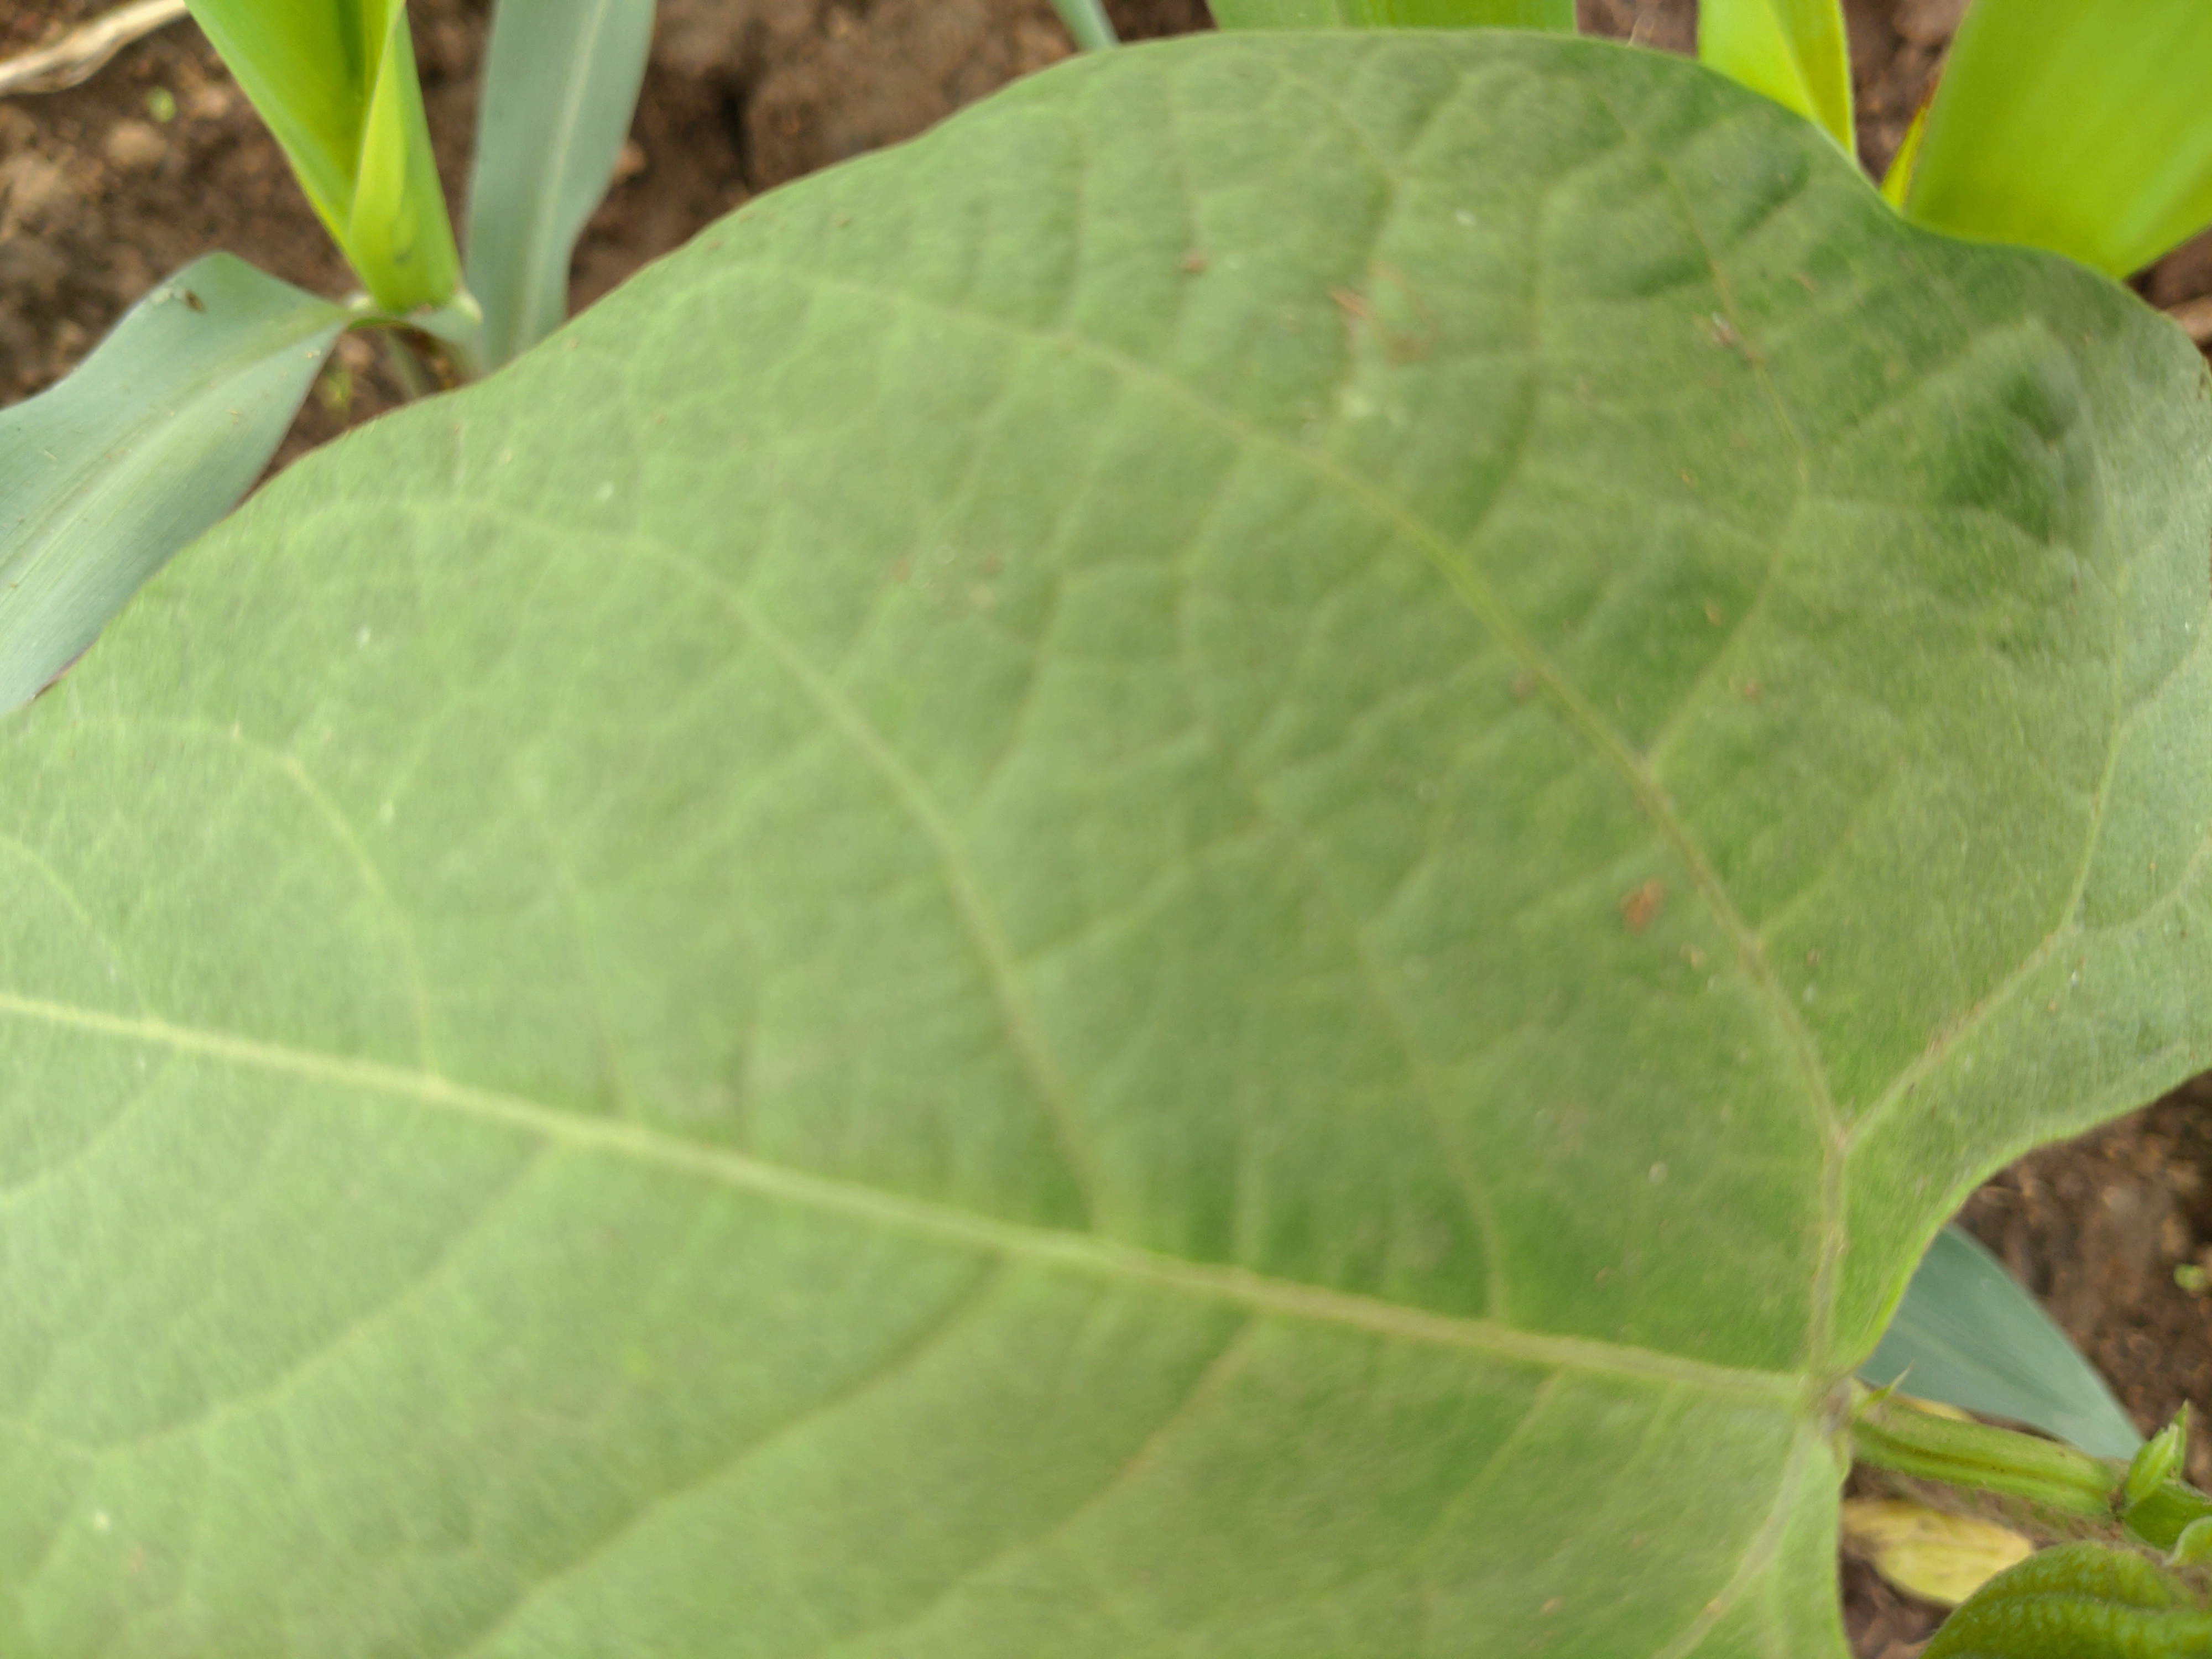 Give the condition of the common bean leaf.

healthy
